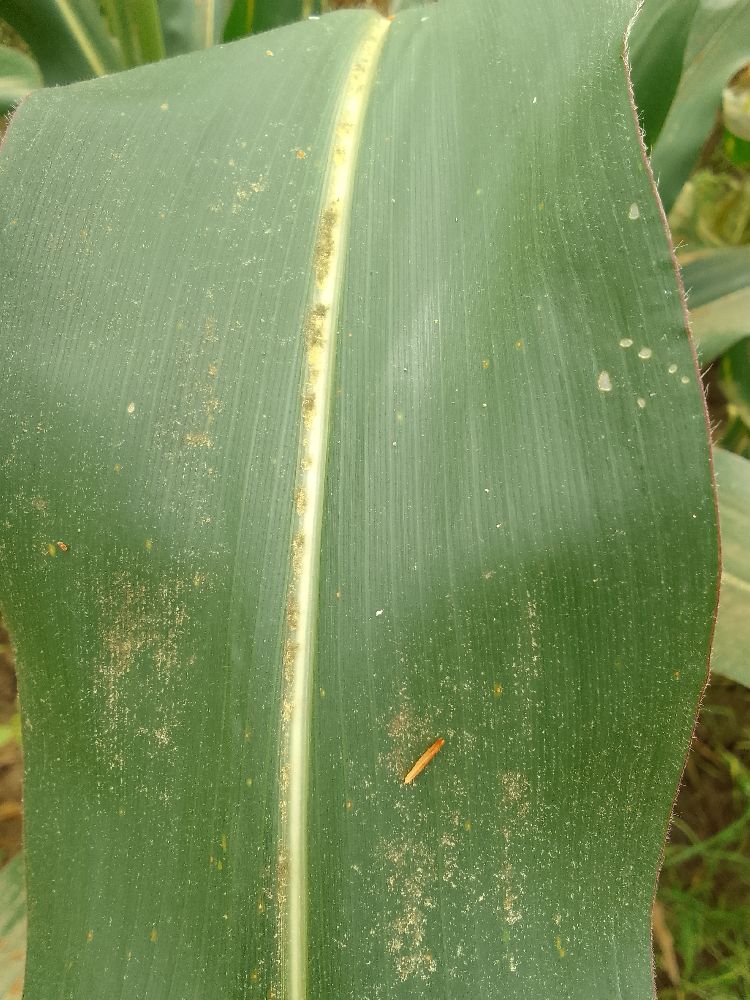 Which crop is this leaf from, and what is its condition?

maize, healthy
